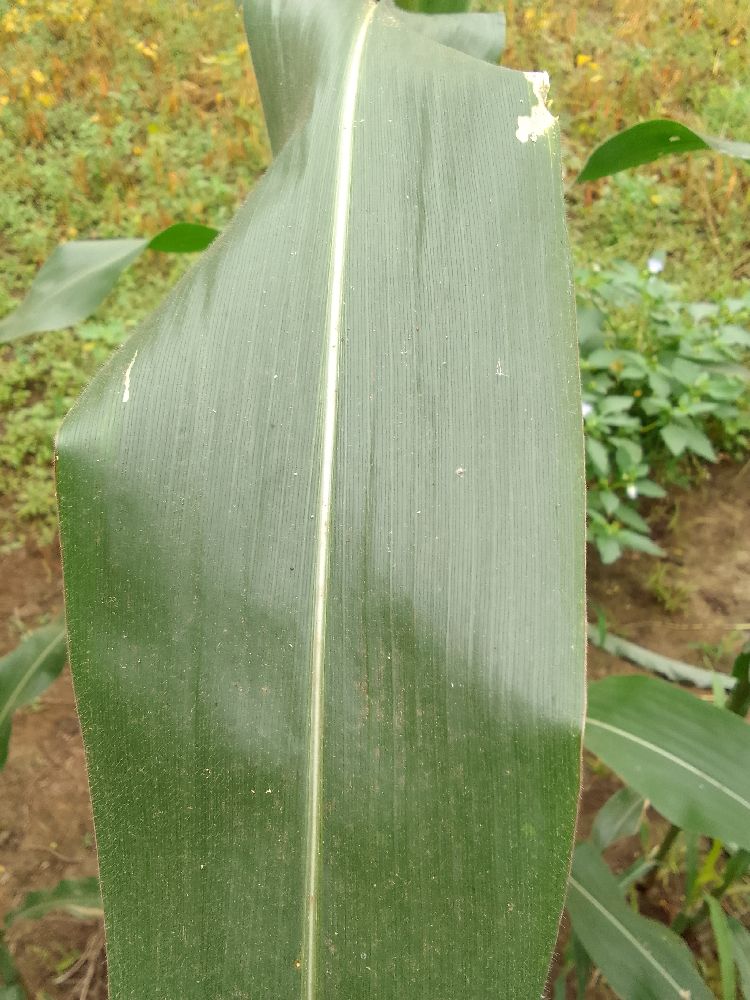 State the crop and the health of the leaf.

maize, healthy
